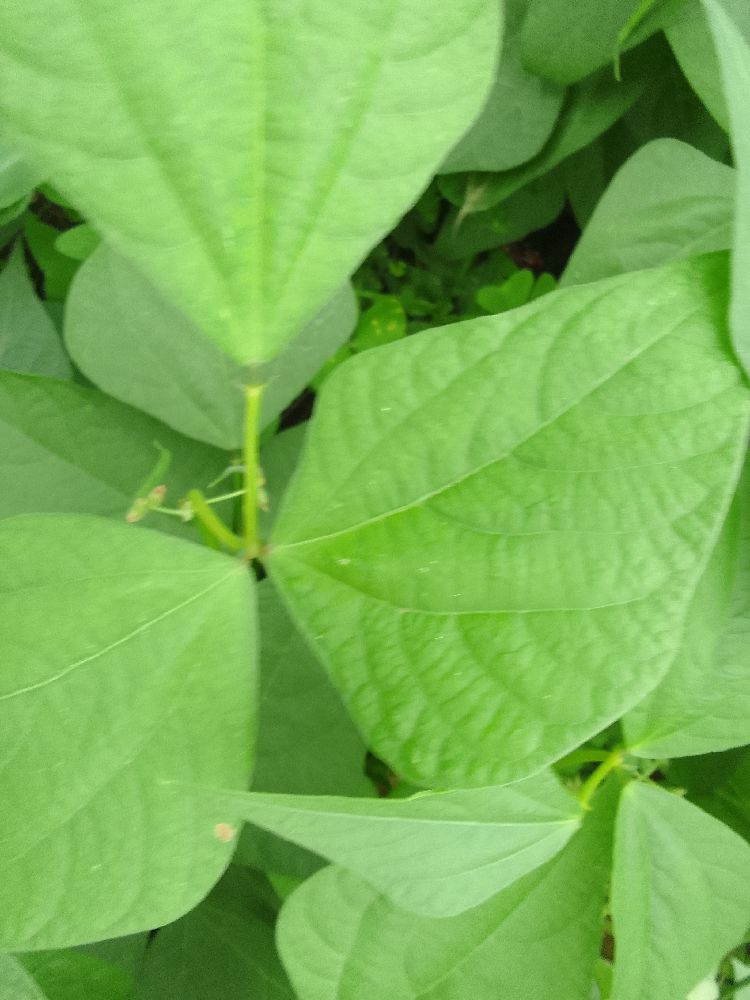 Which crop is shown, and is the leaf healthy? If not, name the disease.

common bean, healthy
